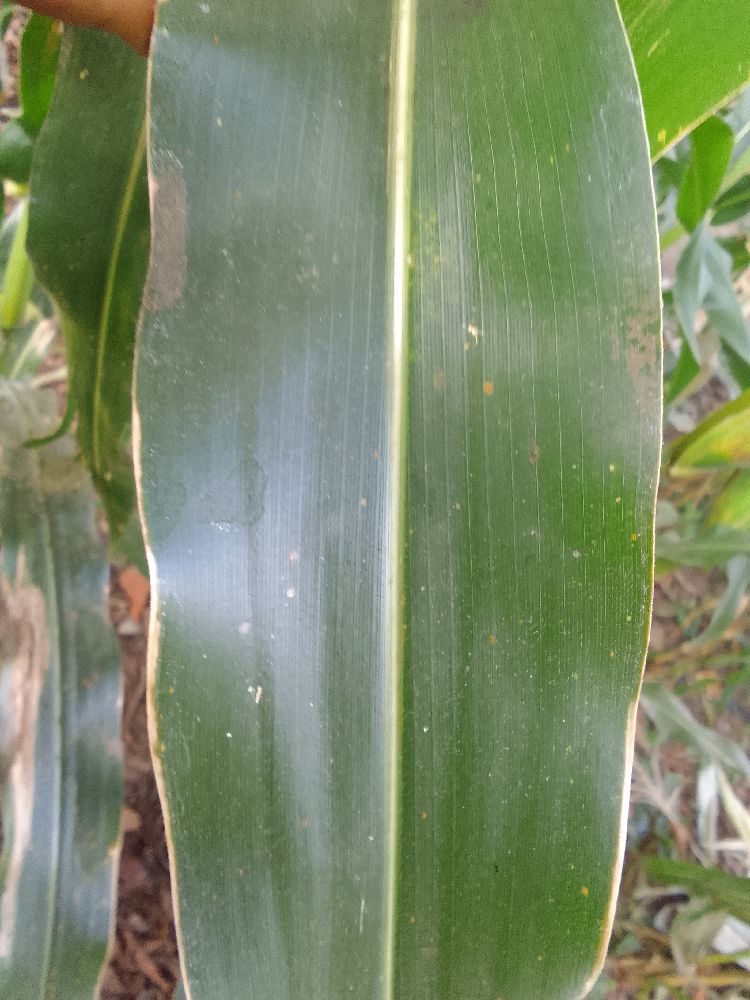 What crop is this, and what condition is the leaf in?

maize, healthy
